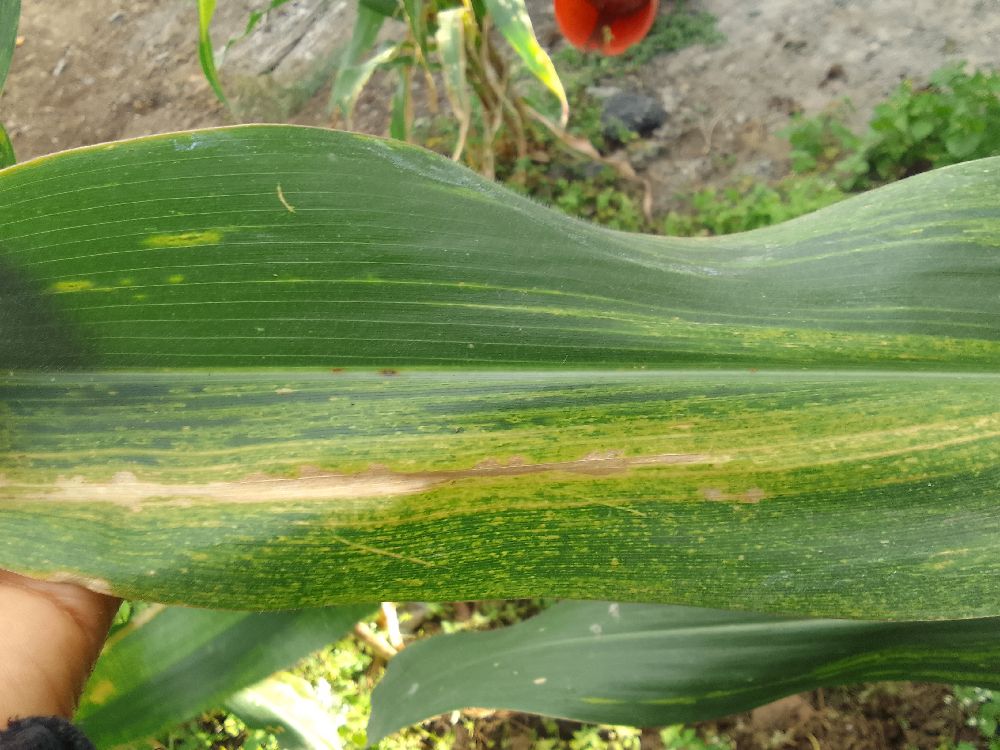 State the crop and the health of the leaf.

maize, maize lethal necrosis
